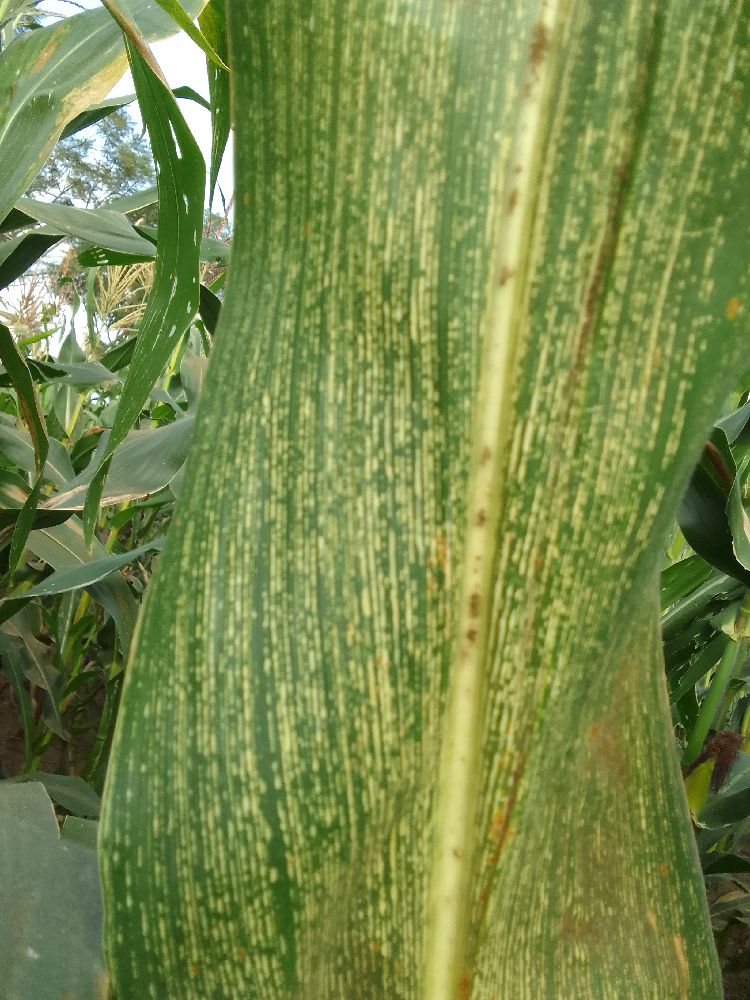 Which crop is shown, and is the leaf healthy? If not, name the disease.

maize, maize streak virus
